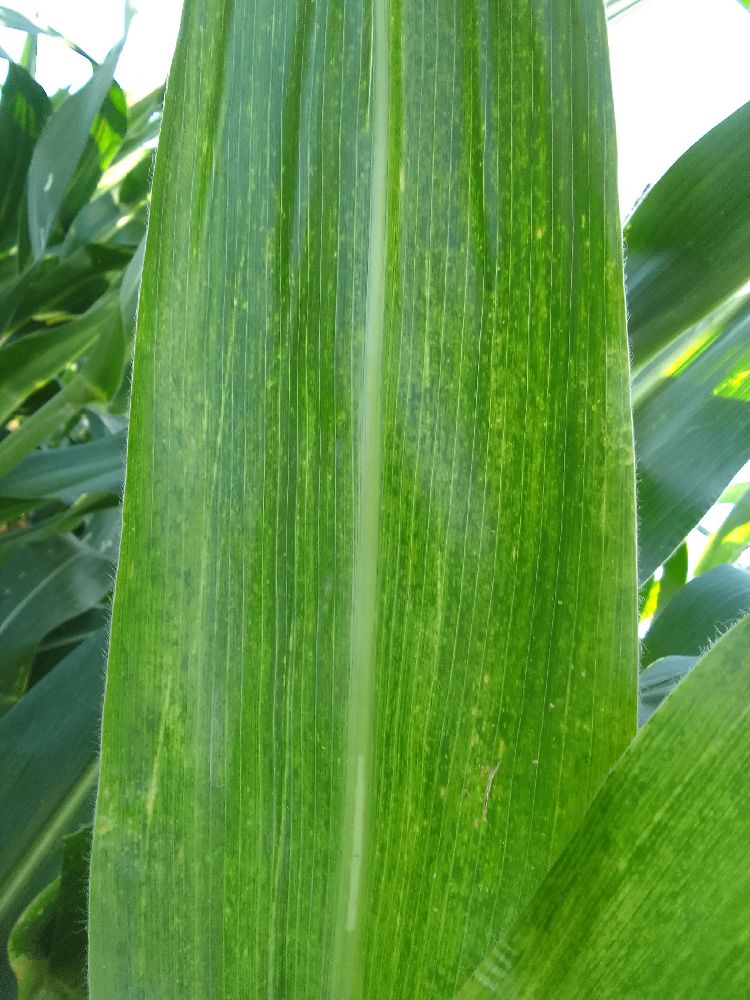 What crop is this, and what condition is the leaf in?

maize, maize lethal necrosis
